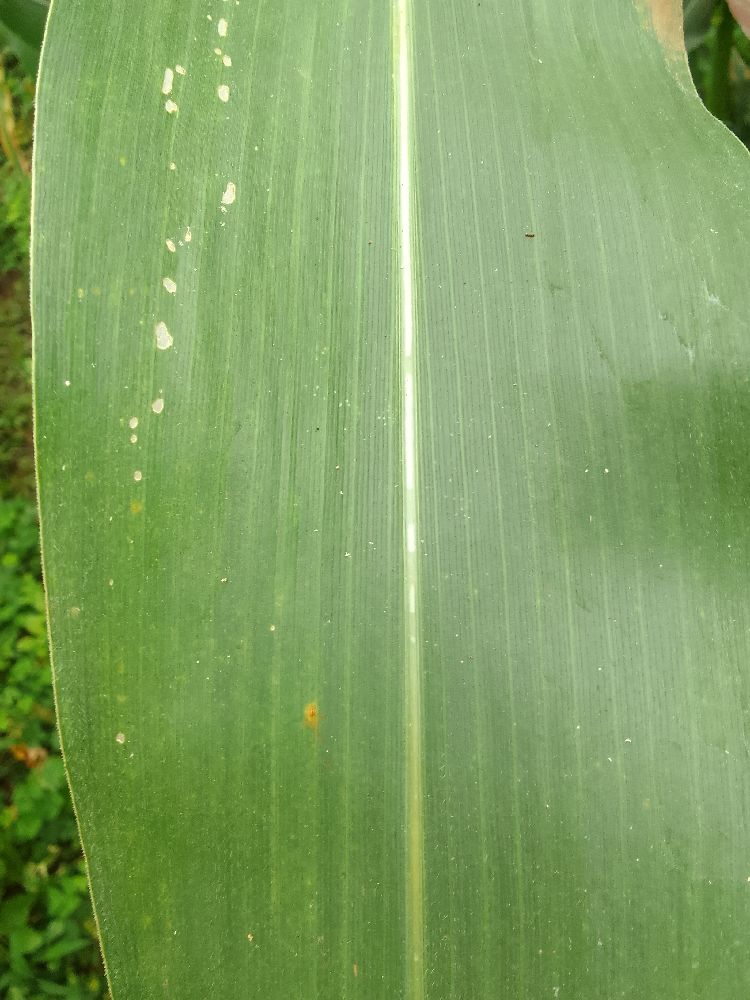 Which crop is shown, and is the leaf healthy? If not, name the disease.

maize, healthy
